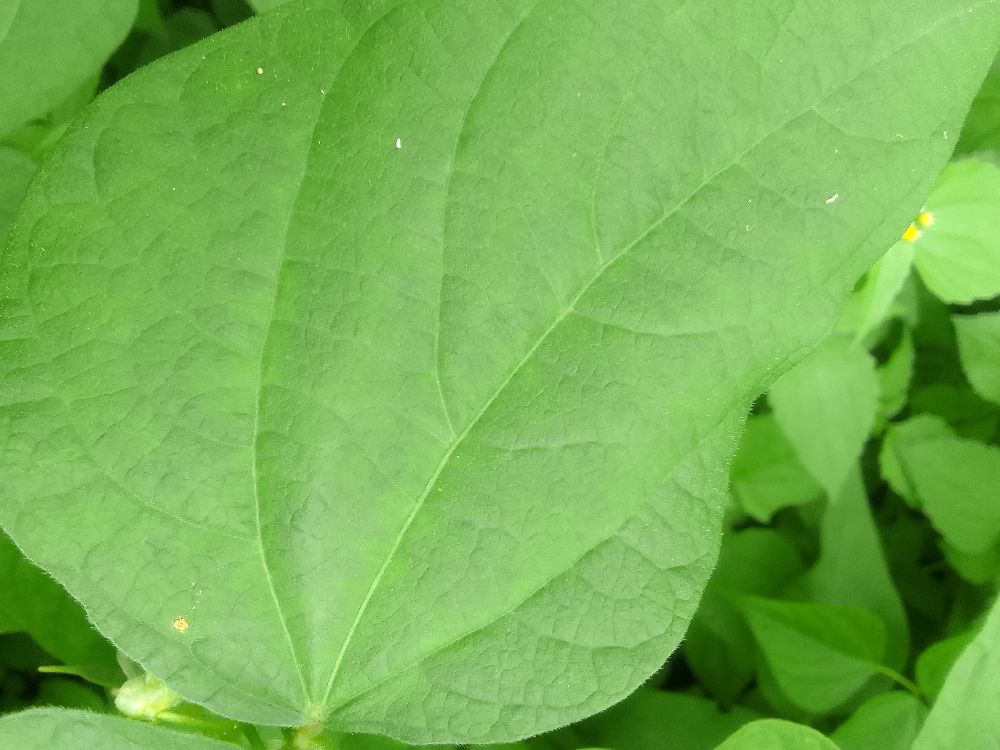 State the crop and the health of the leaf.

common bean, healthy
